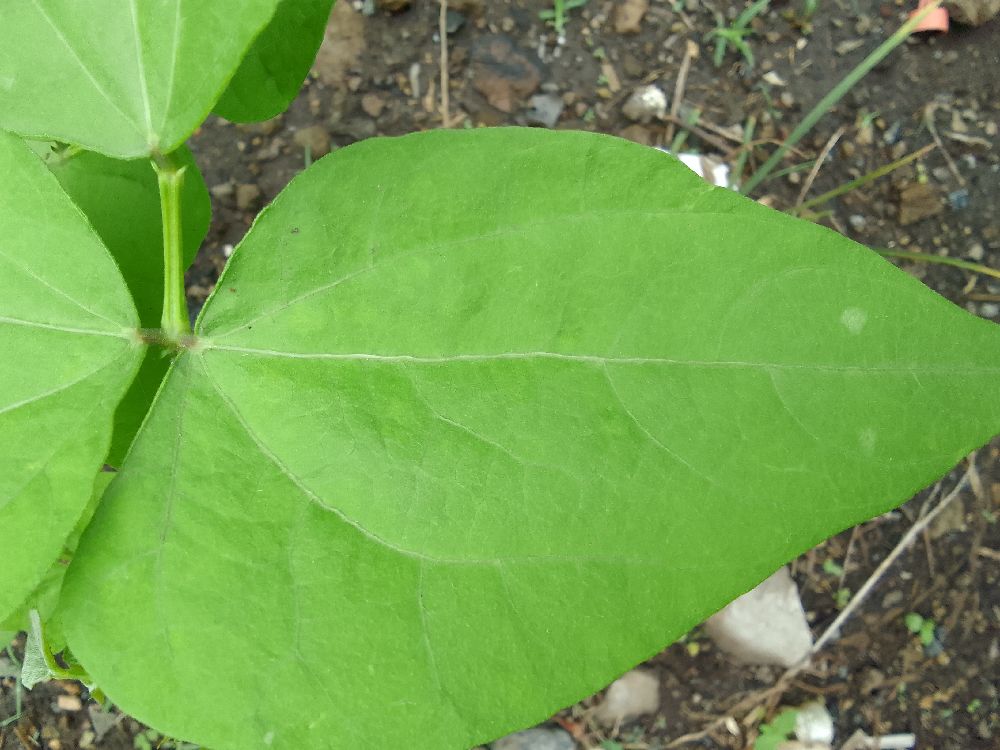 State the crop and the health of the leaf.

common bean, healthy
